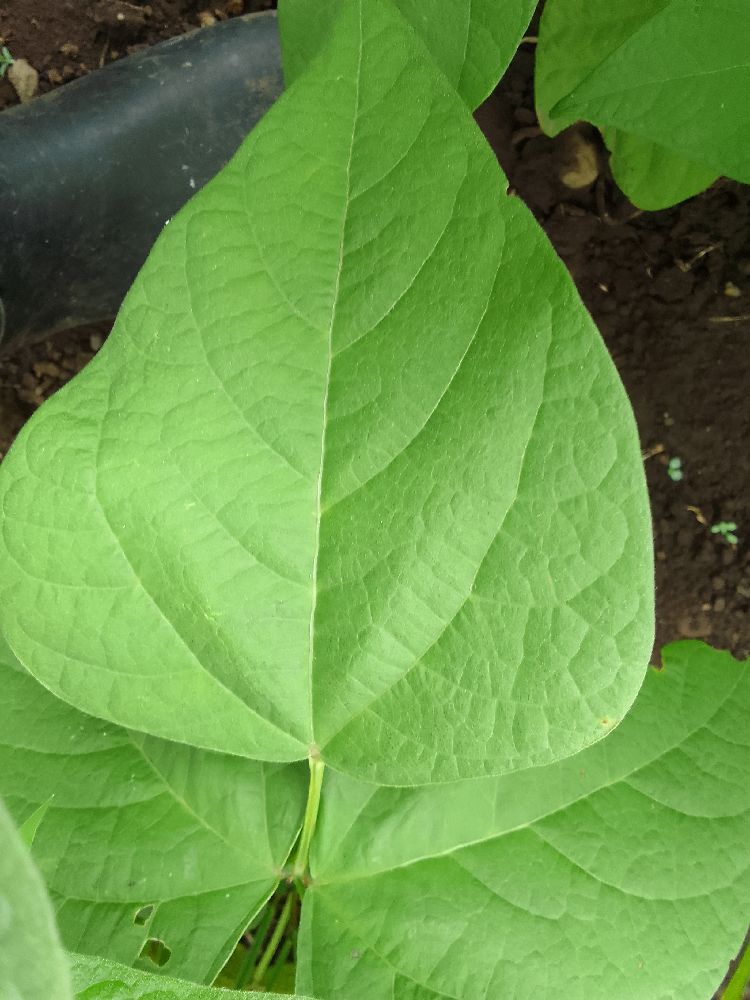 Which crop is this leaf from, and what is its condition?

common bean, healthy
